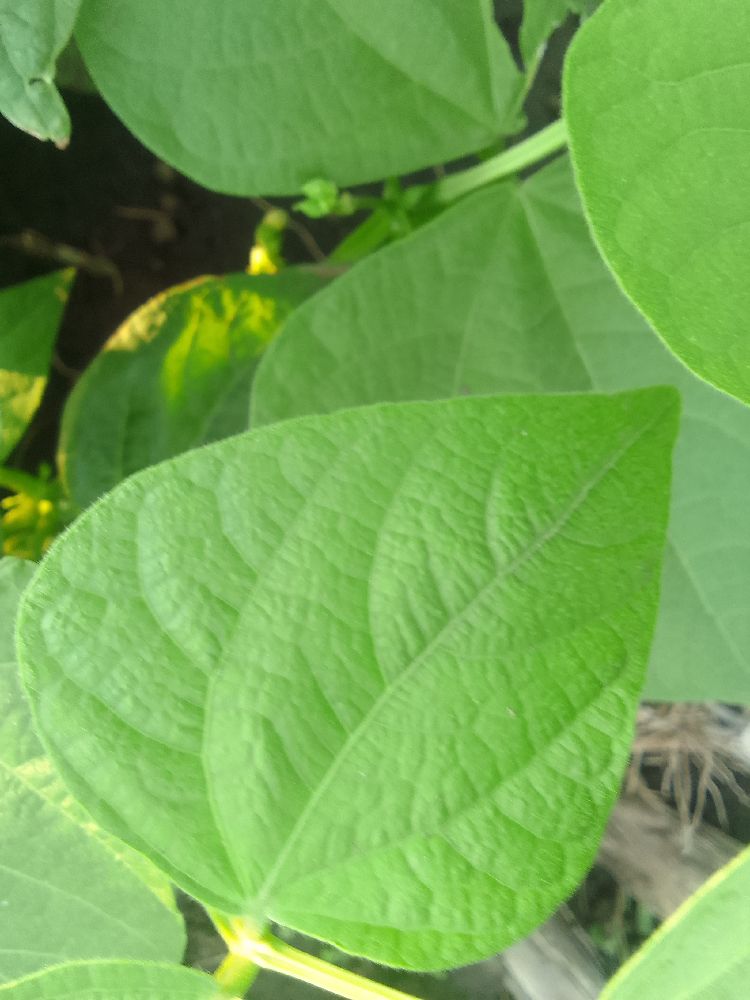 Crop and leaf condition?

common bean, healthy
